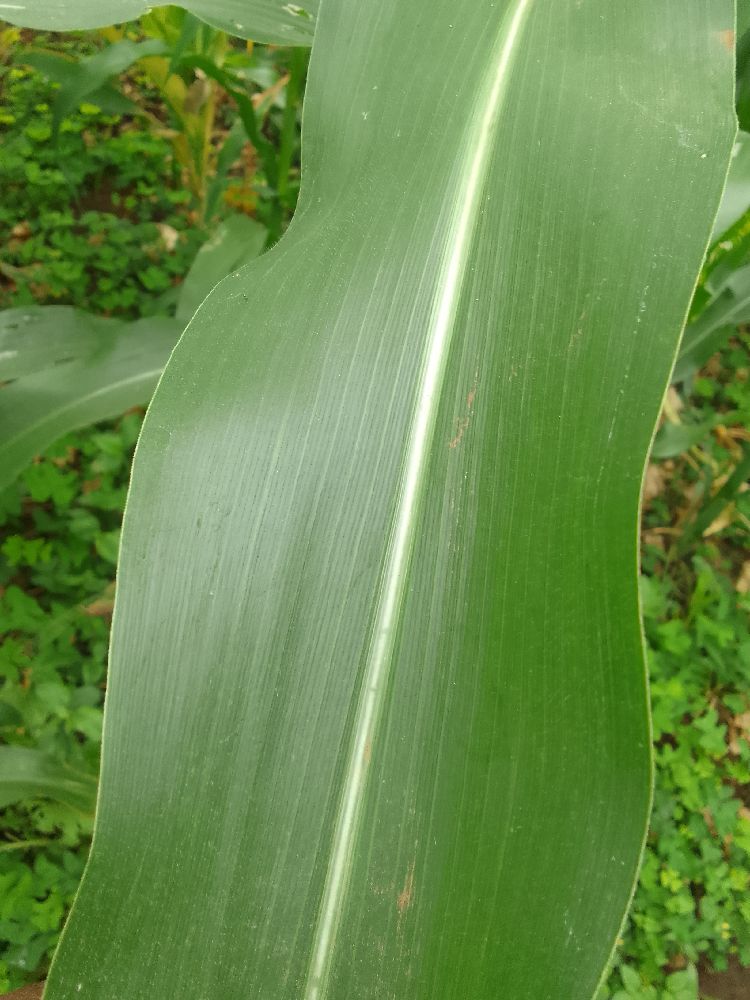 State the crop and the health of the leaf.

maize, healthy
